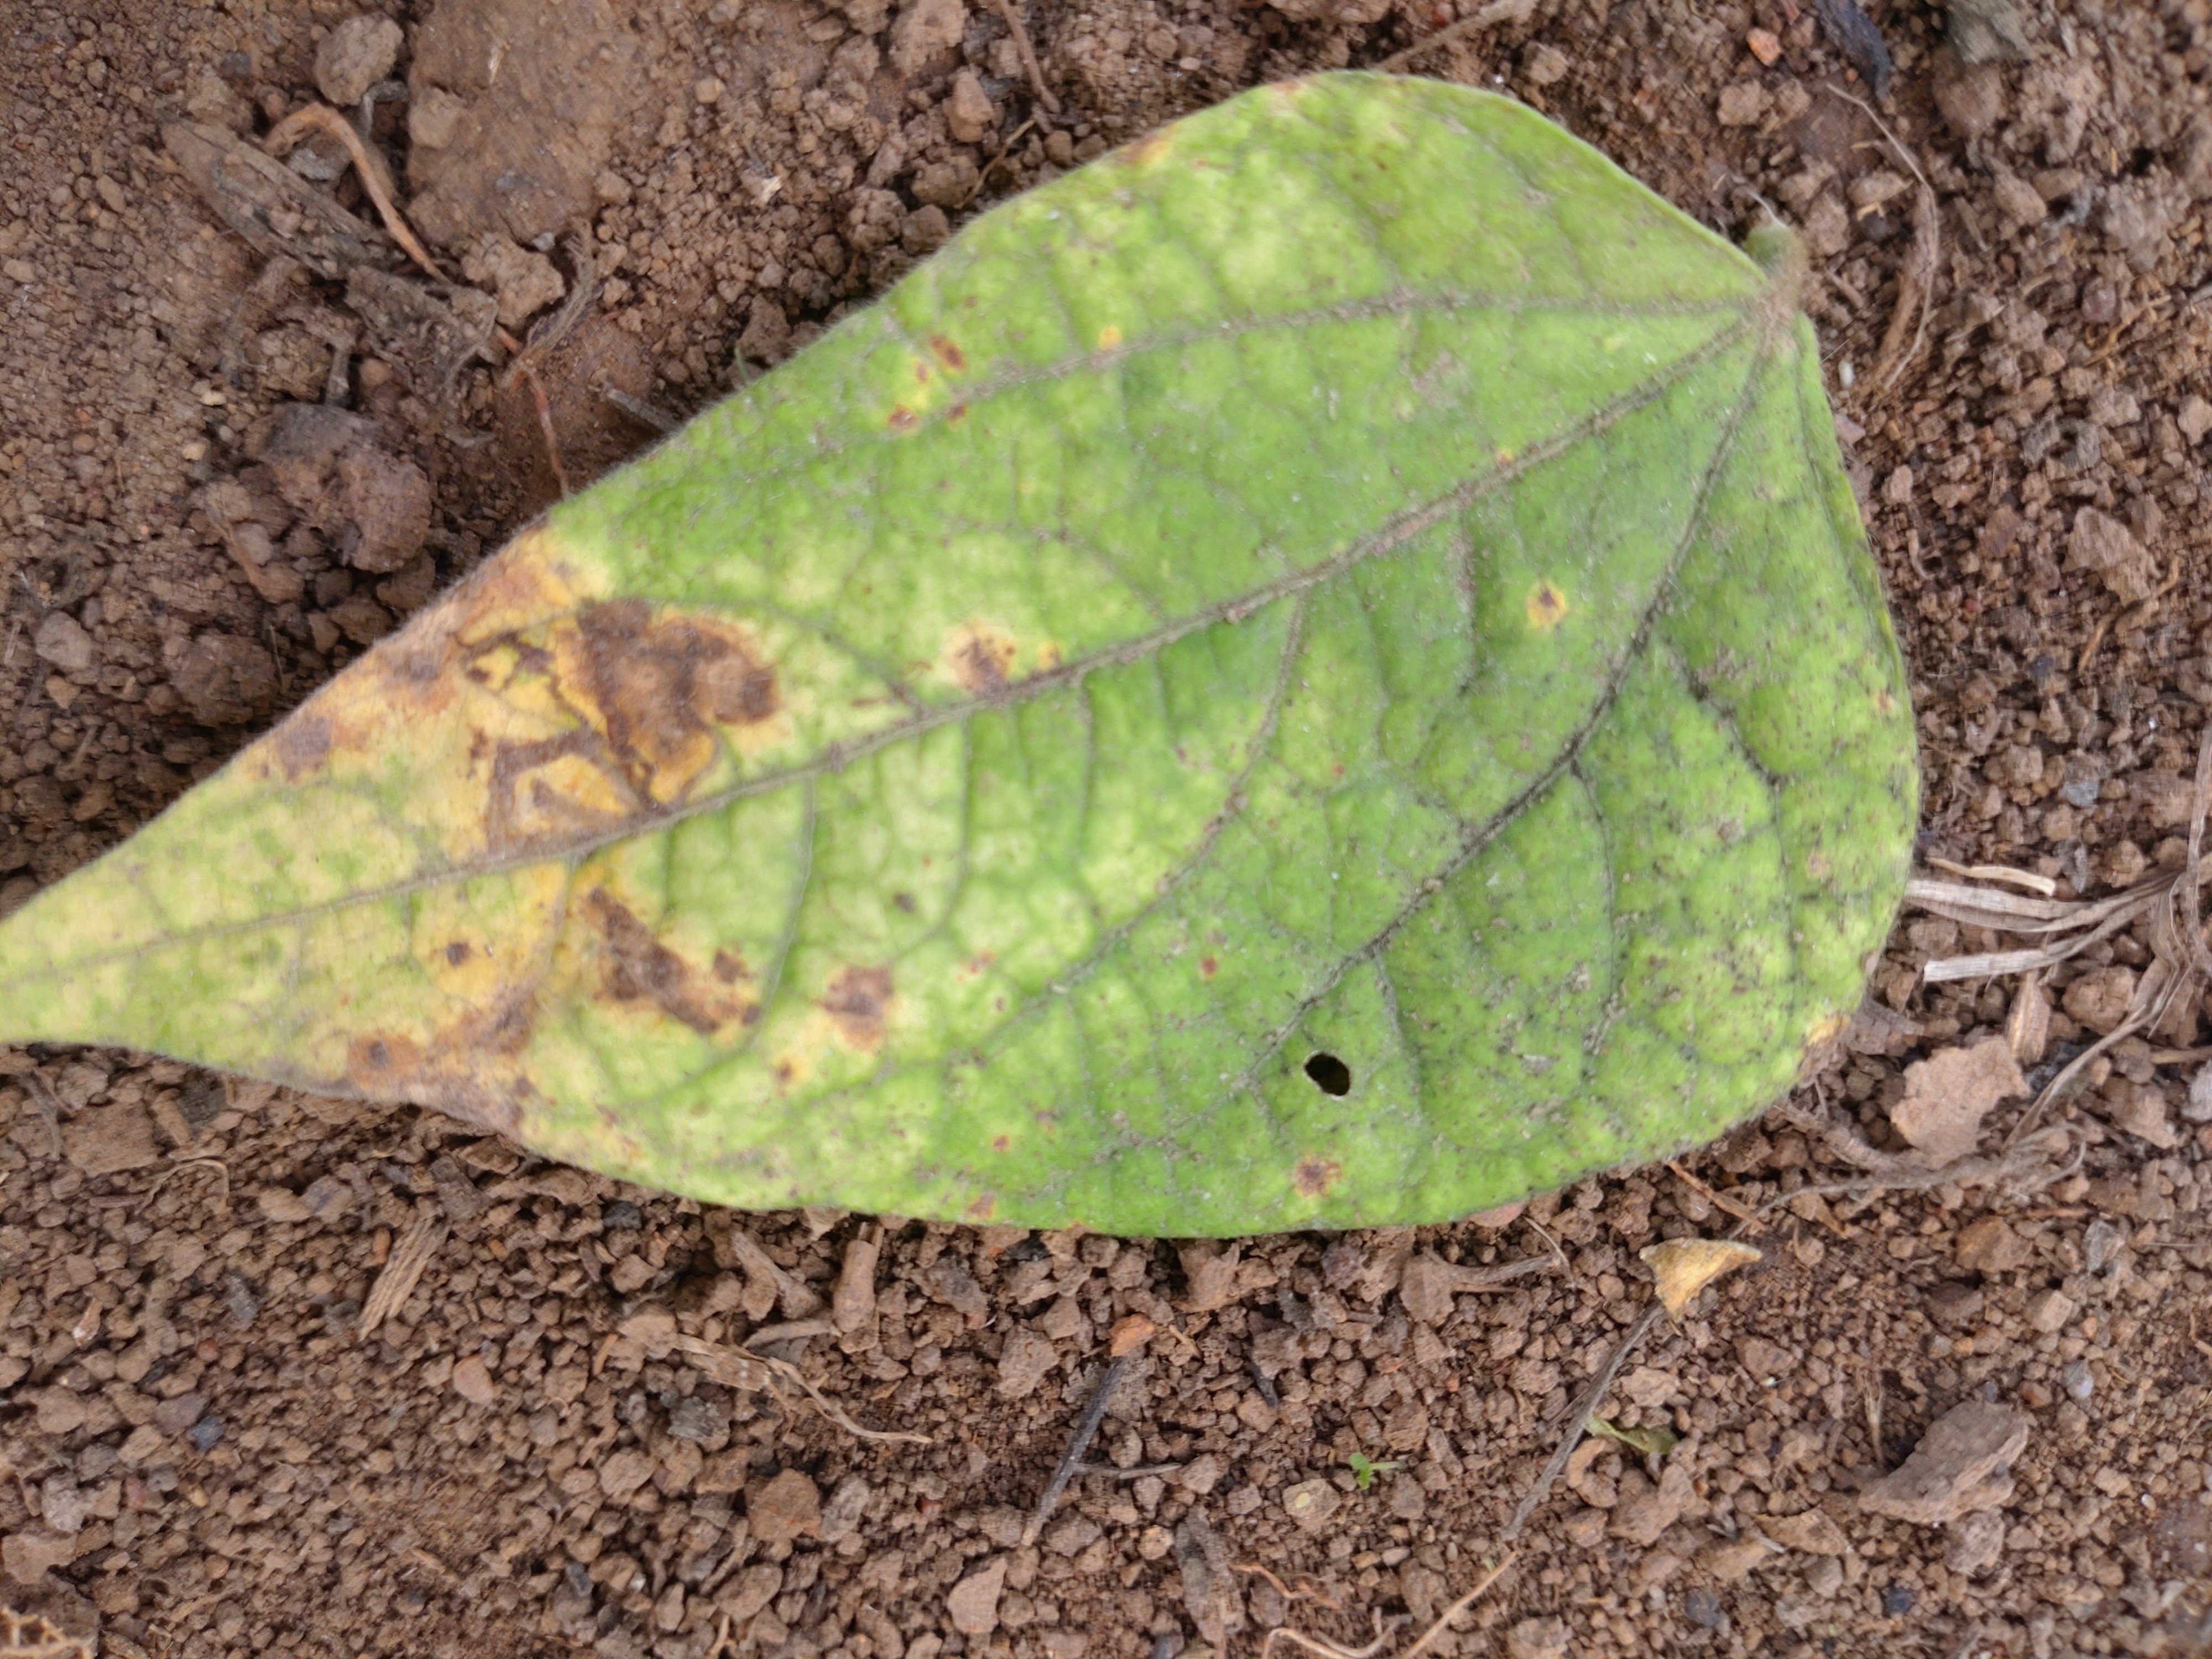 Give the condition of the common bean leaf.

anthracnose
